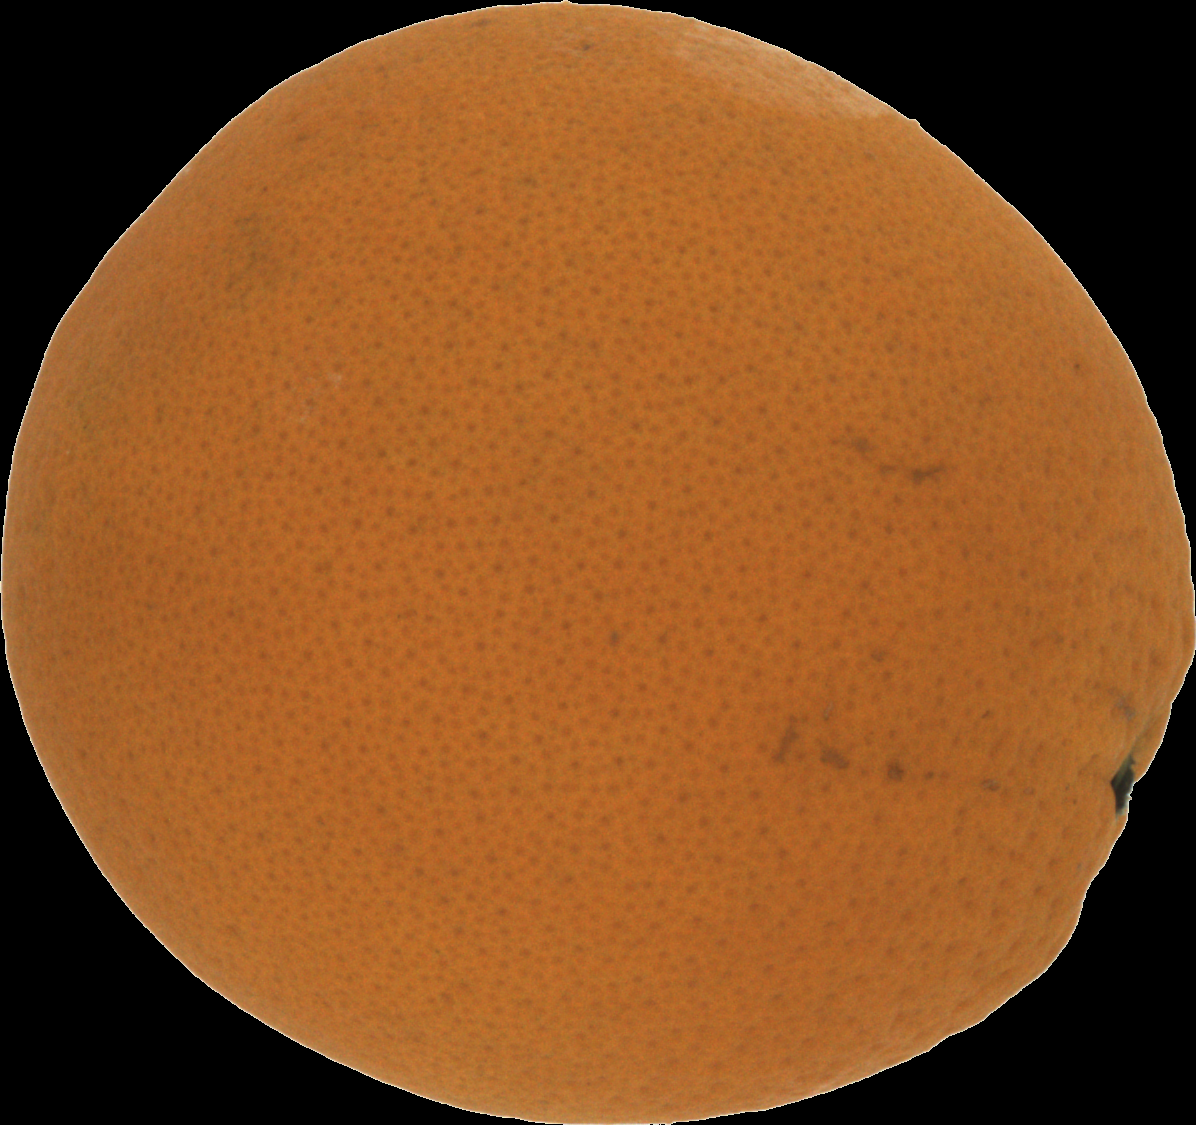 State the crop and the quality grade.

orange, good
